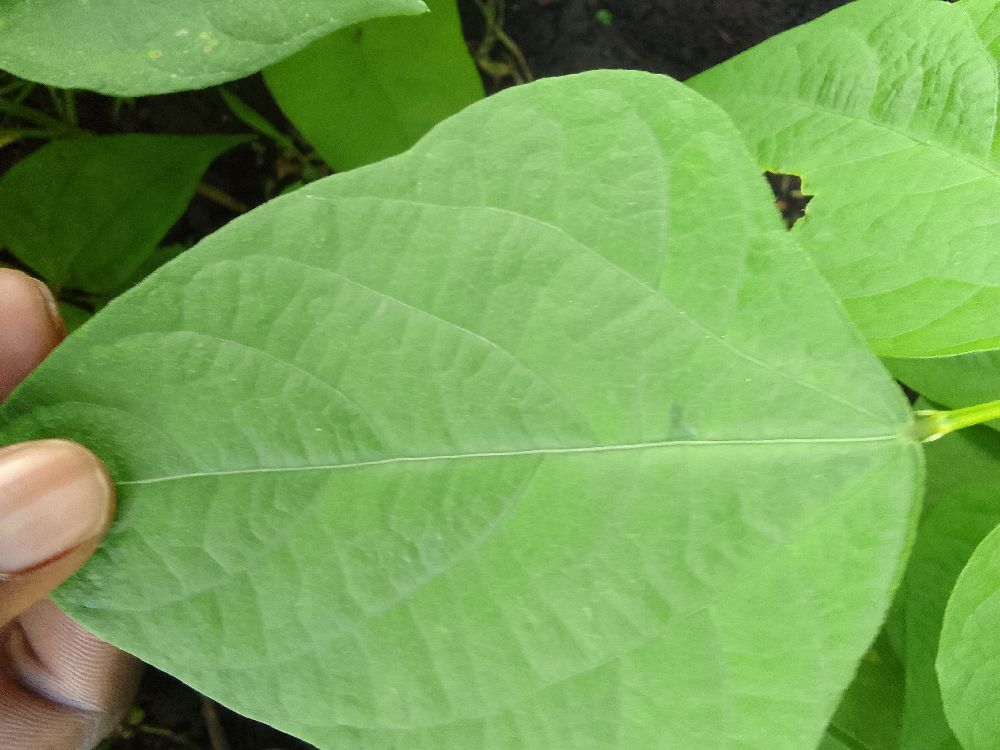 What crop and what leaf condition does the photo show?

common bean, healthy
